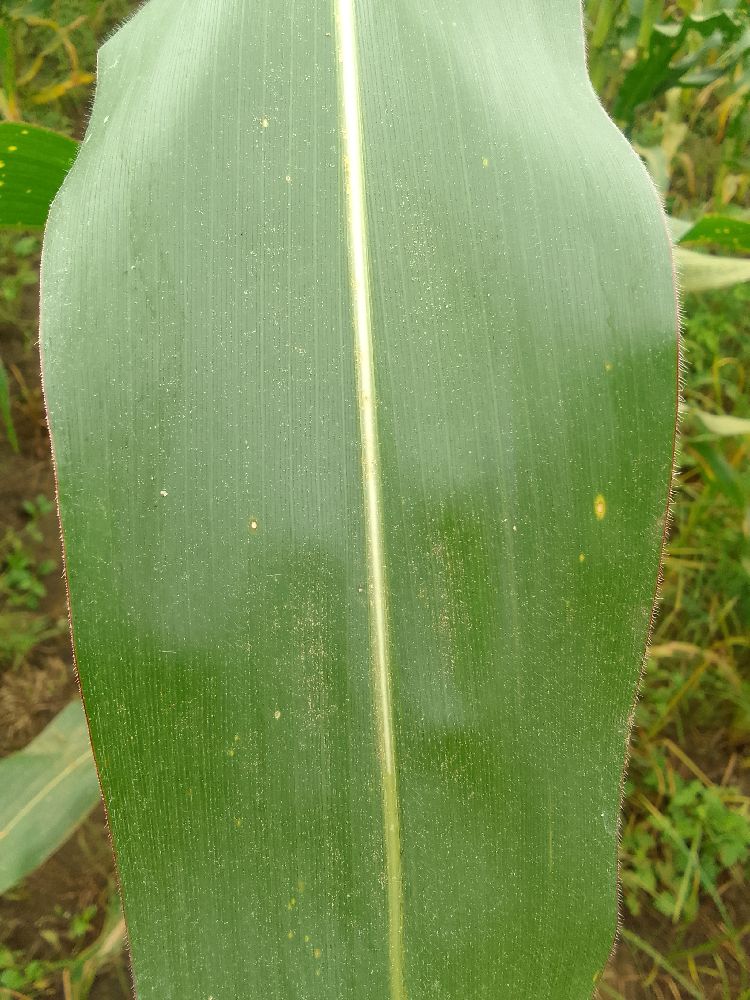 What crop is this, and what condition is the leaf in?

maize, healthy
